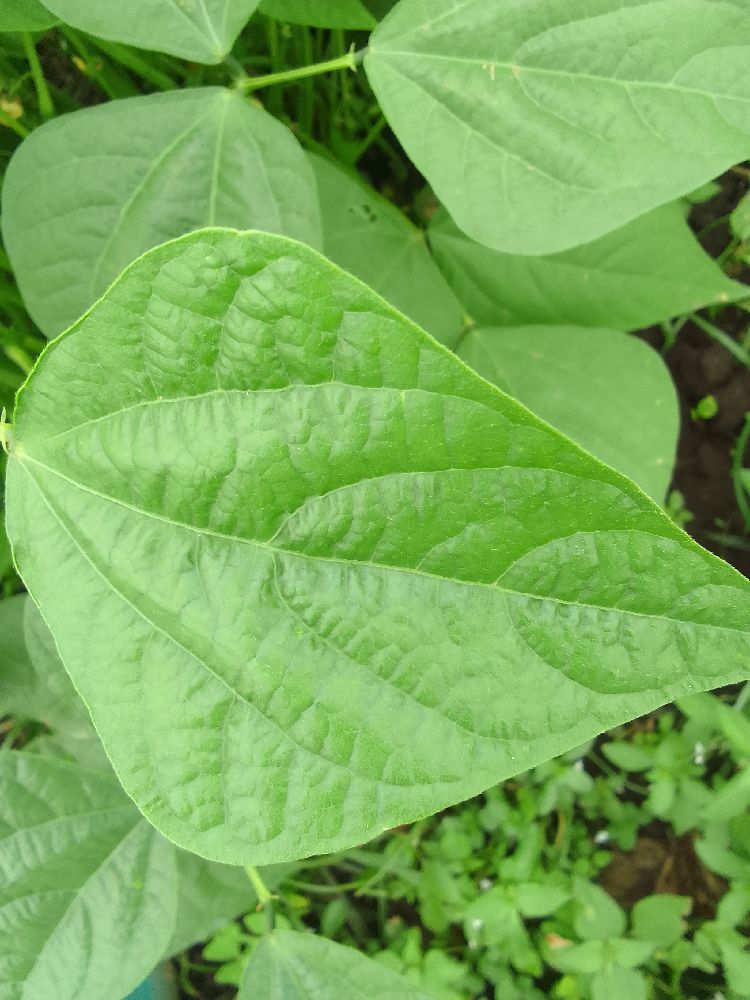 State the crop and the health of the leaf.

common bean, healthy
